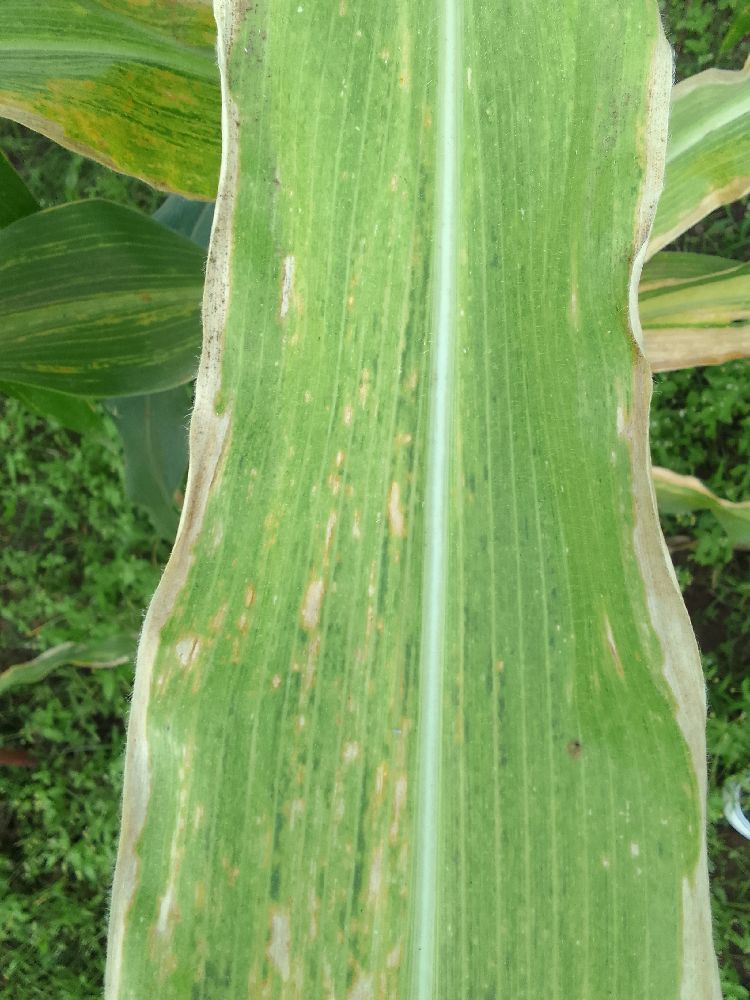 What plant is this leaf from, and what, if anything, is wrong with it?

maize, maize lethal necrosis
